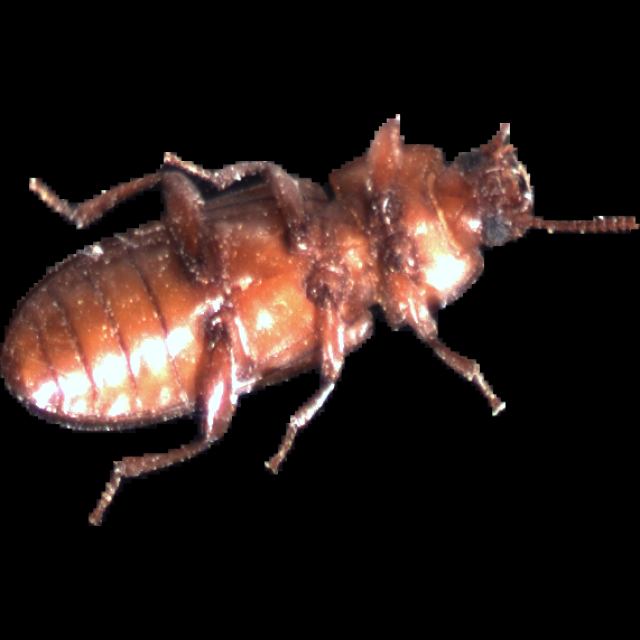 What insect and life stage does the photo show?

mealworm beetle
